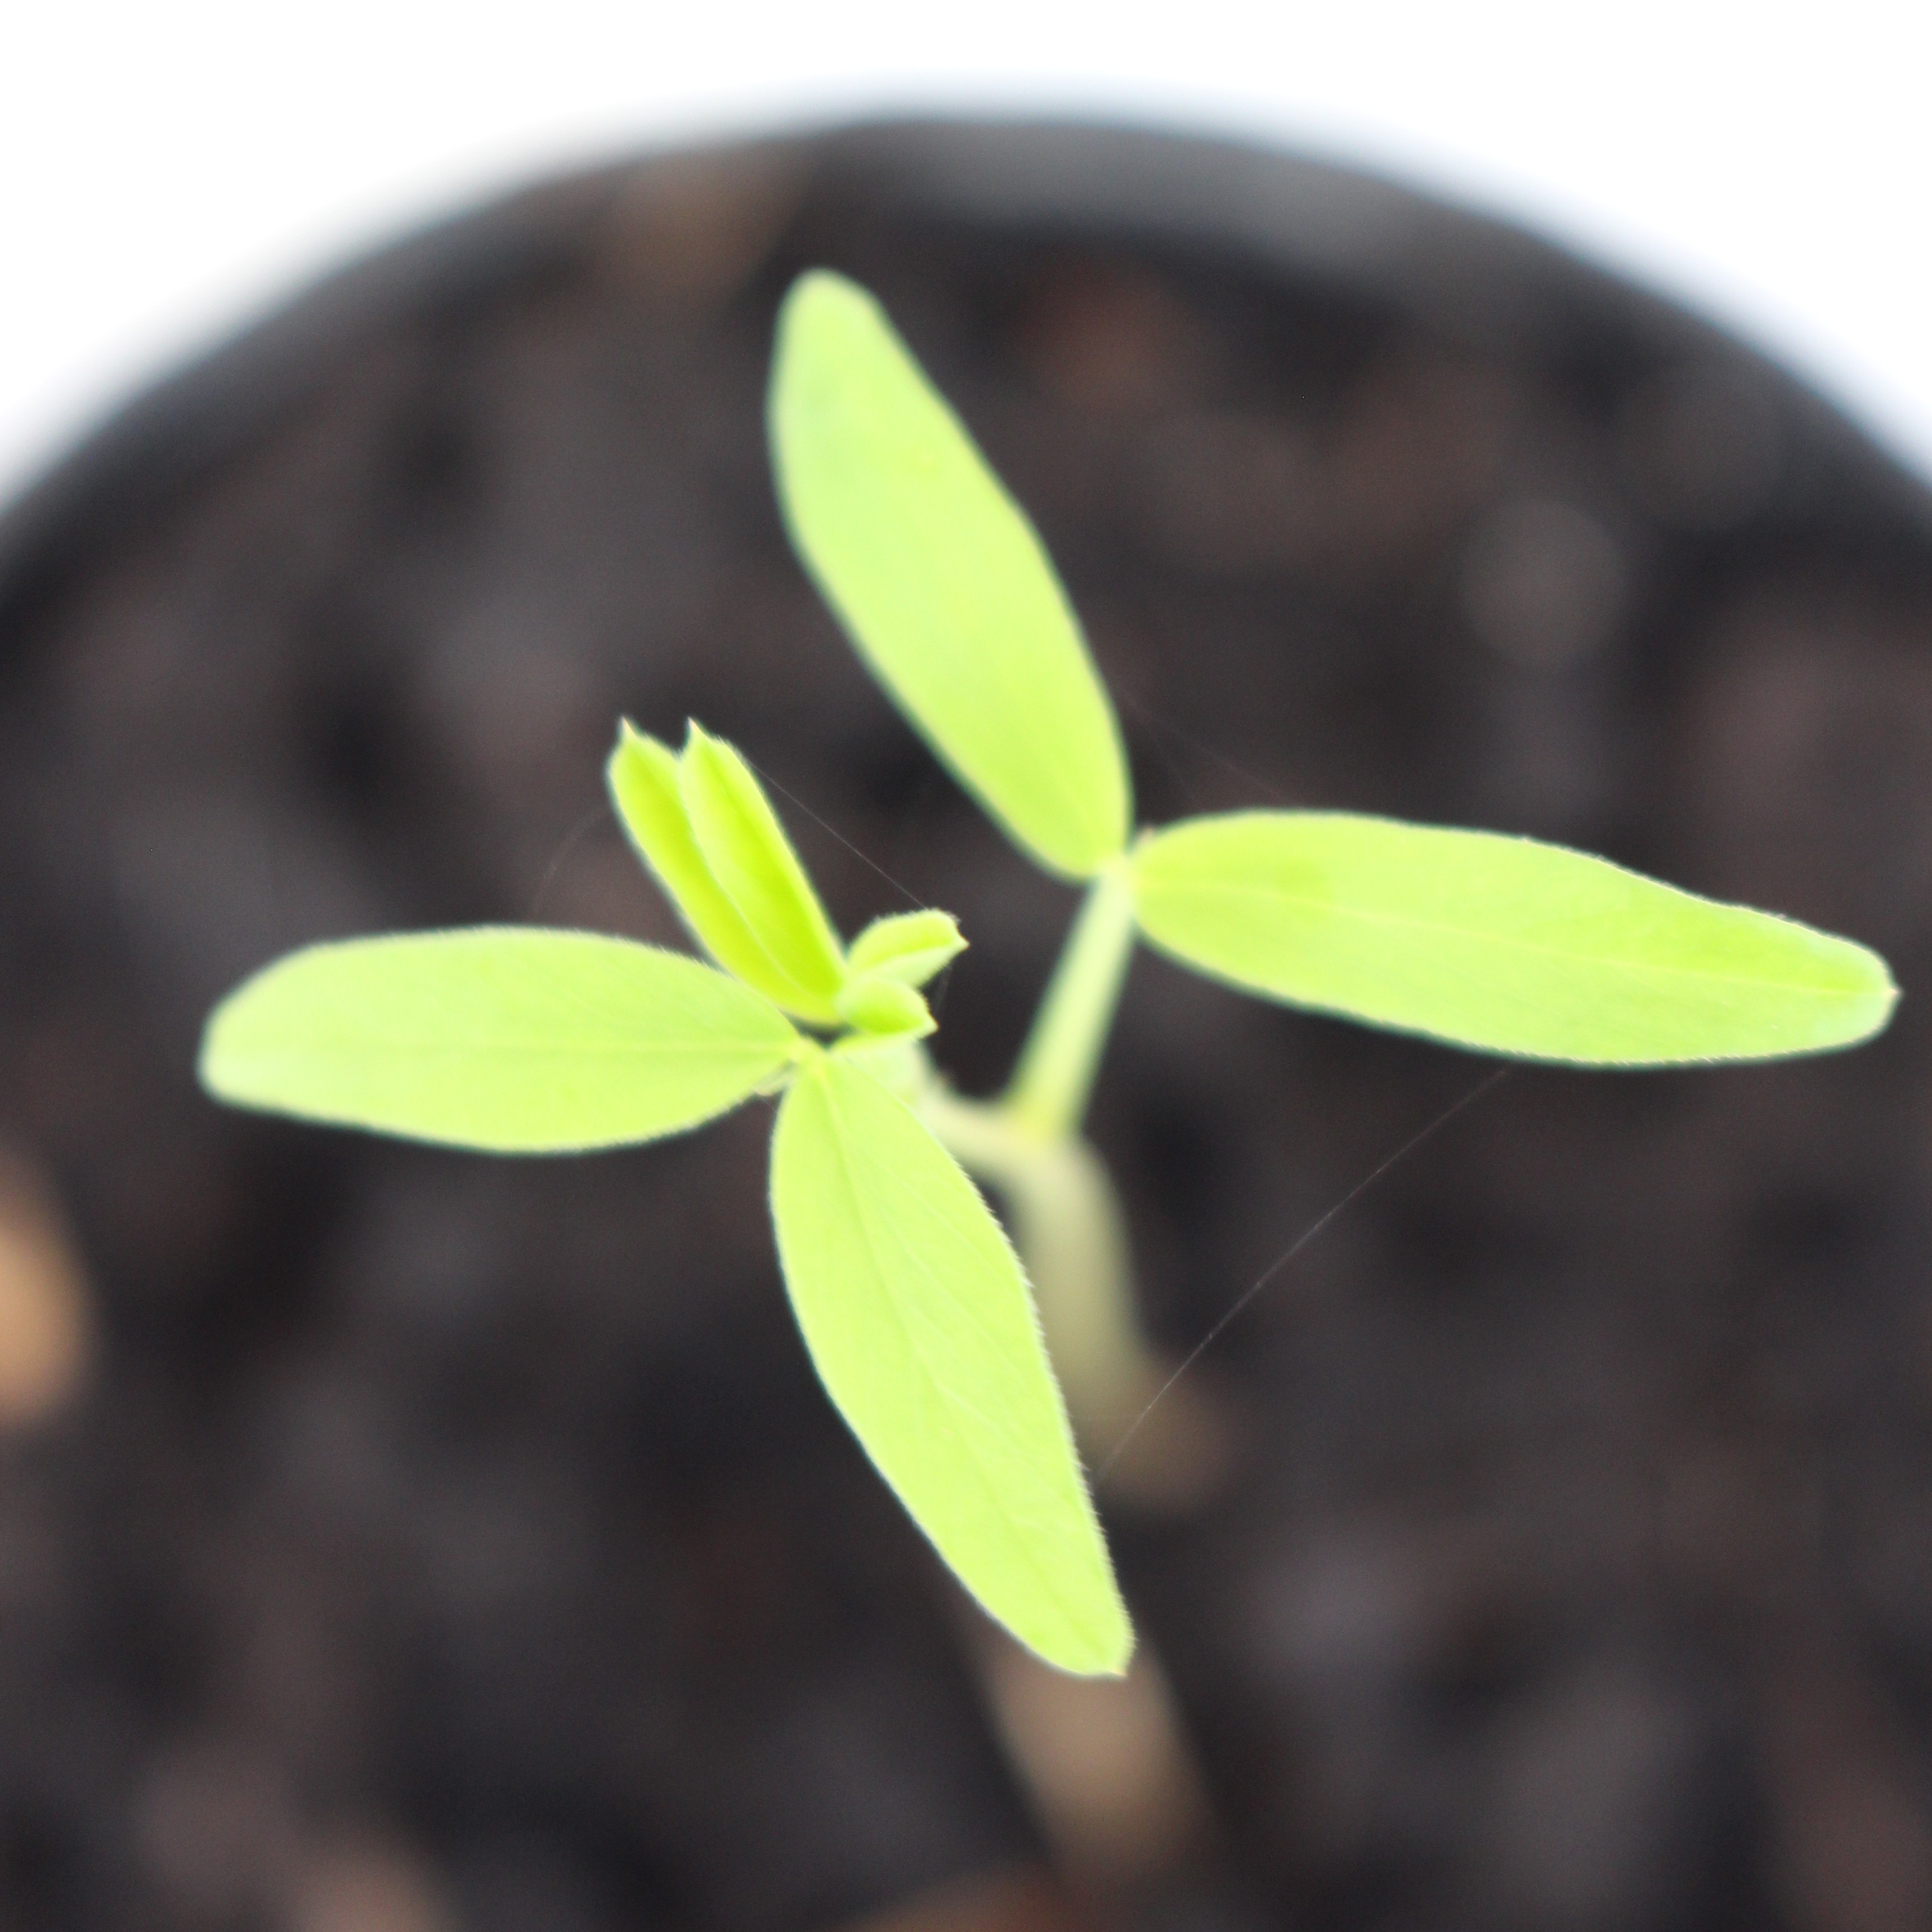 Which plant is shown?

Vicia sativa
